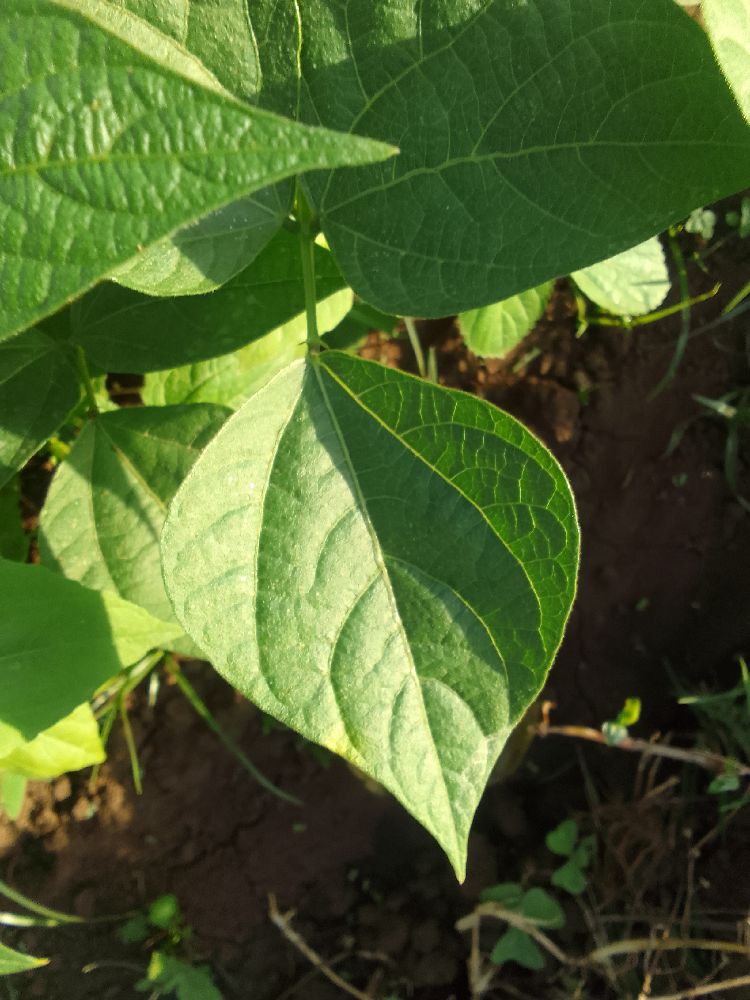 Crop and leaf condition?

common bean, healthy
